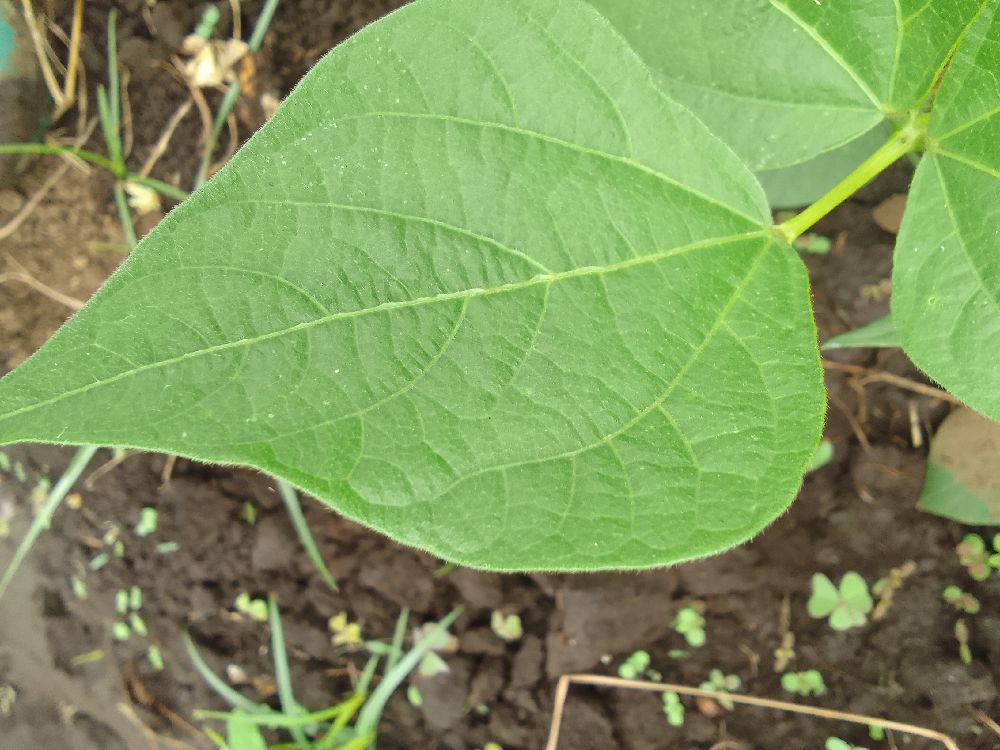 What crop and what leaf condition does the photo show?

common bean, healthy
